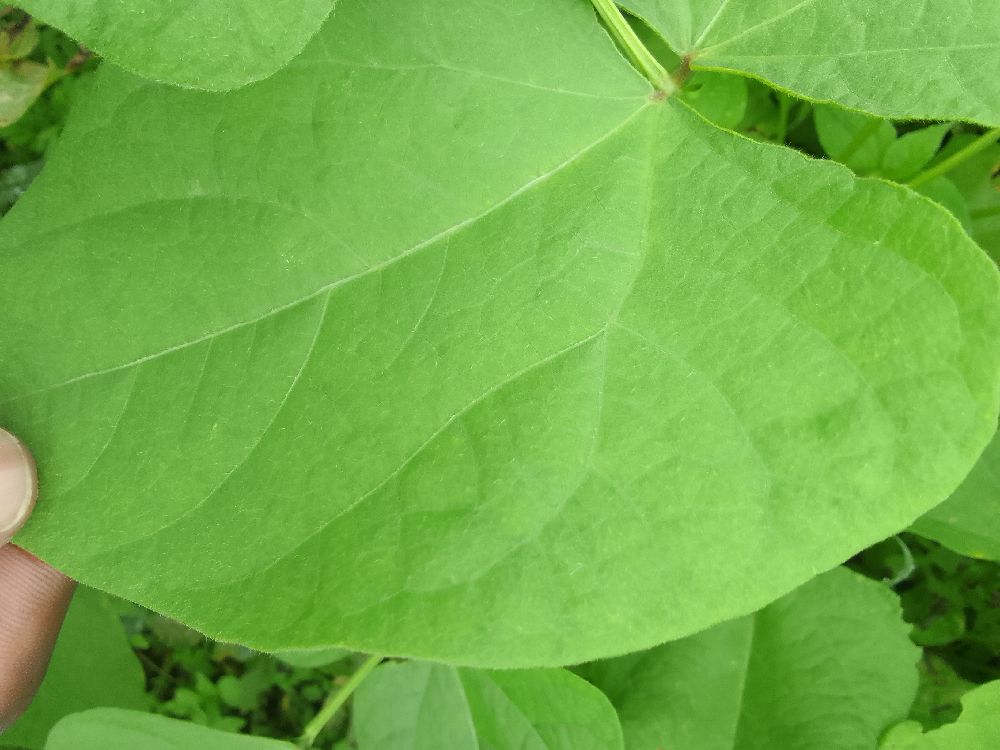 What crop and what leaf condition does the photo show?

common bean, healthy
